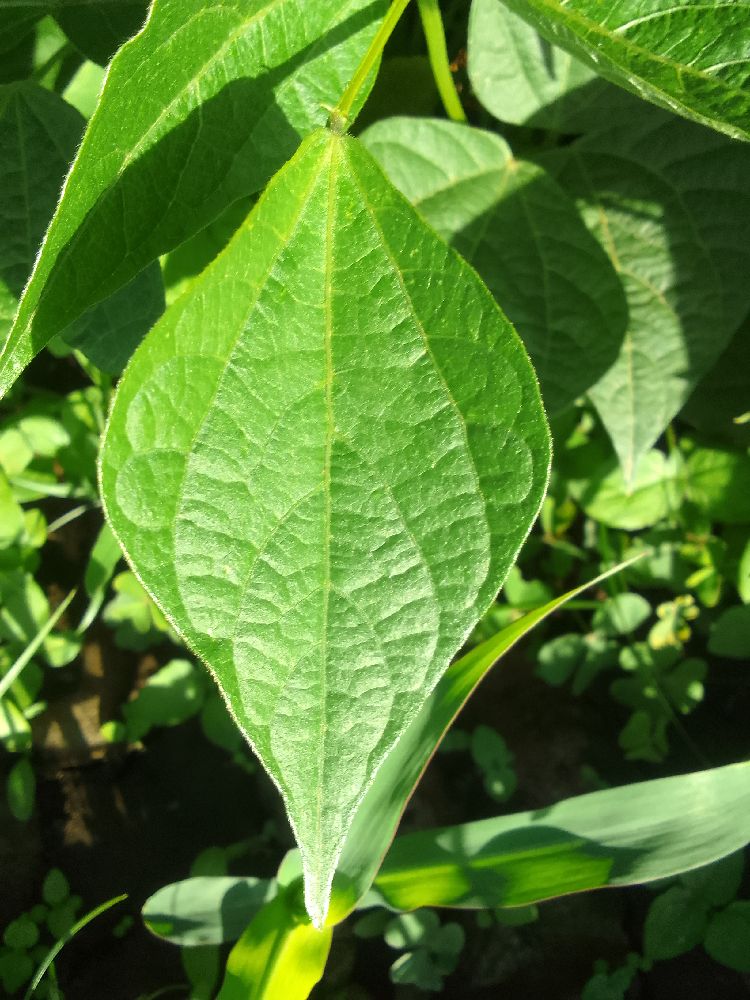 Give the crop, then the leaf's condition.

common bean, healthy
